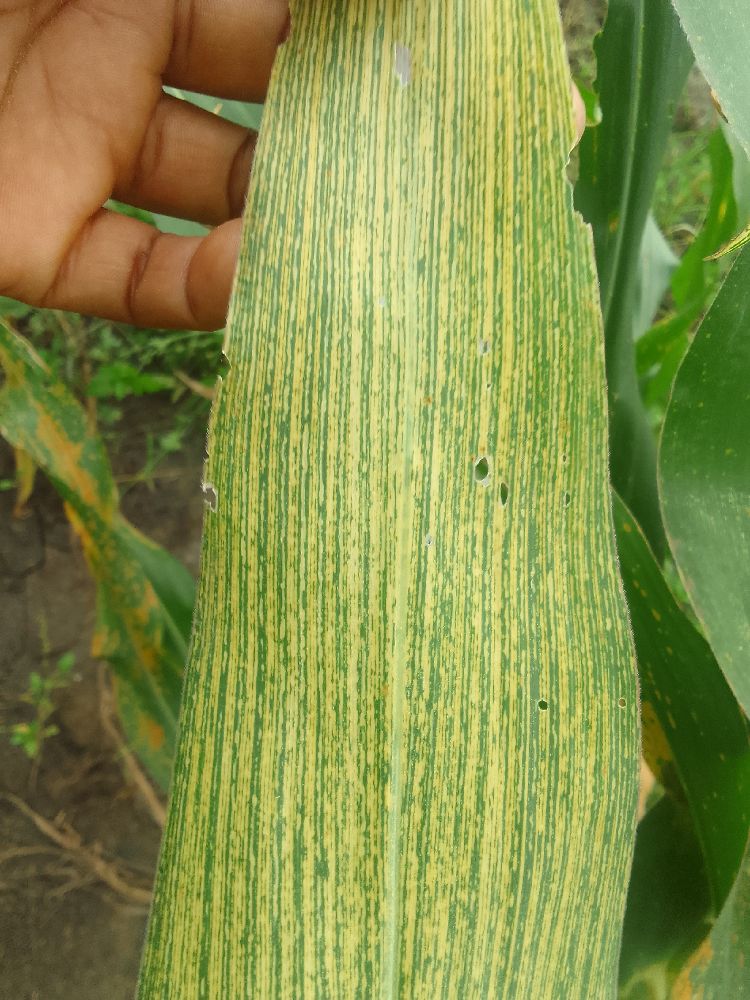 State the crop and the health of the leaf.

maize, maize streak virus
